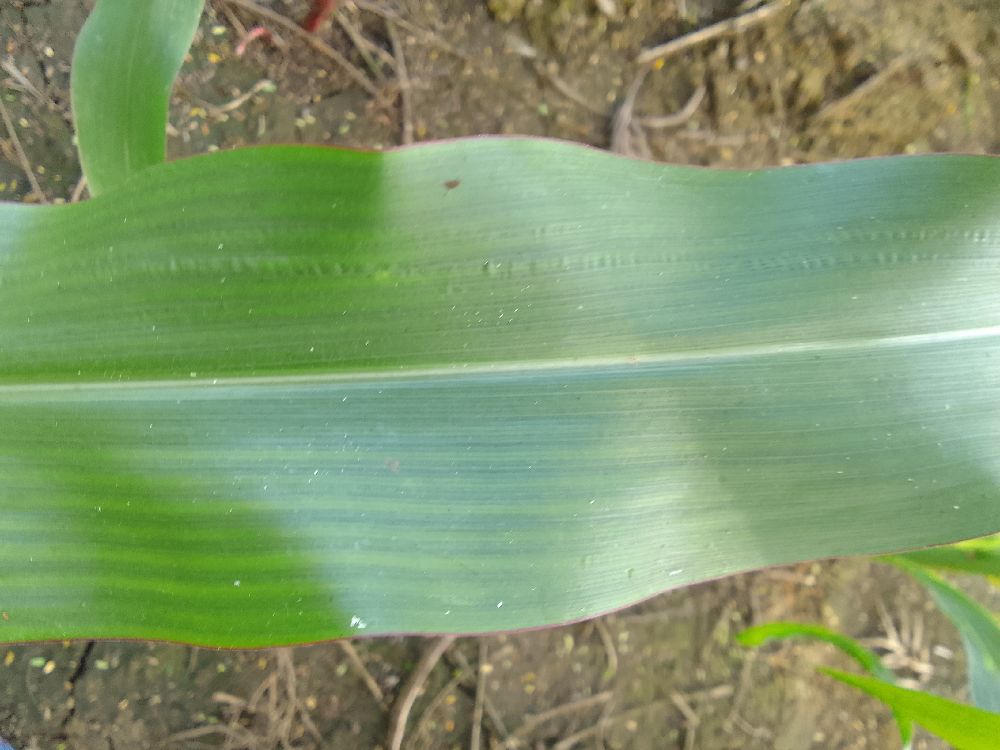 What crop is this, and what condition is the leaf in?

maize, healthy
